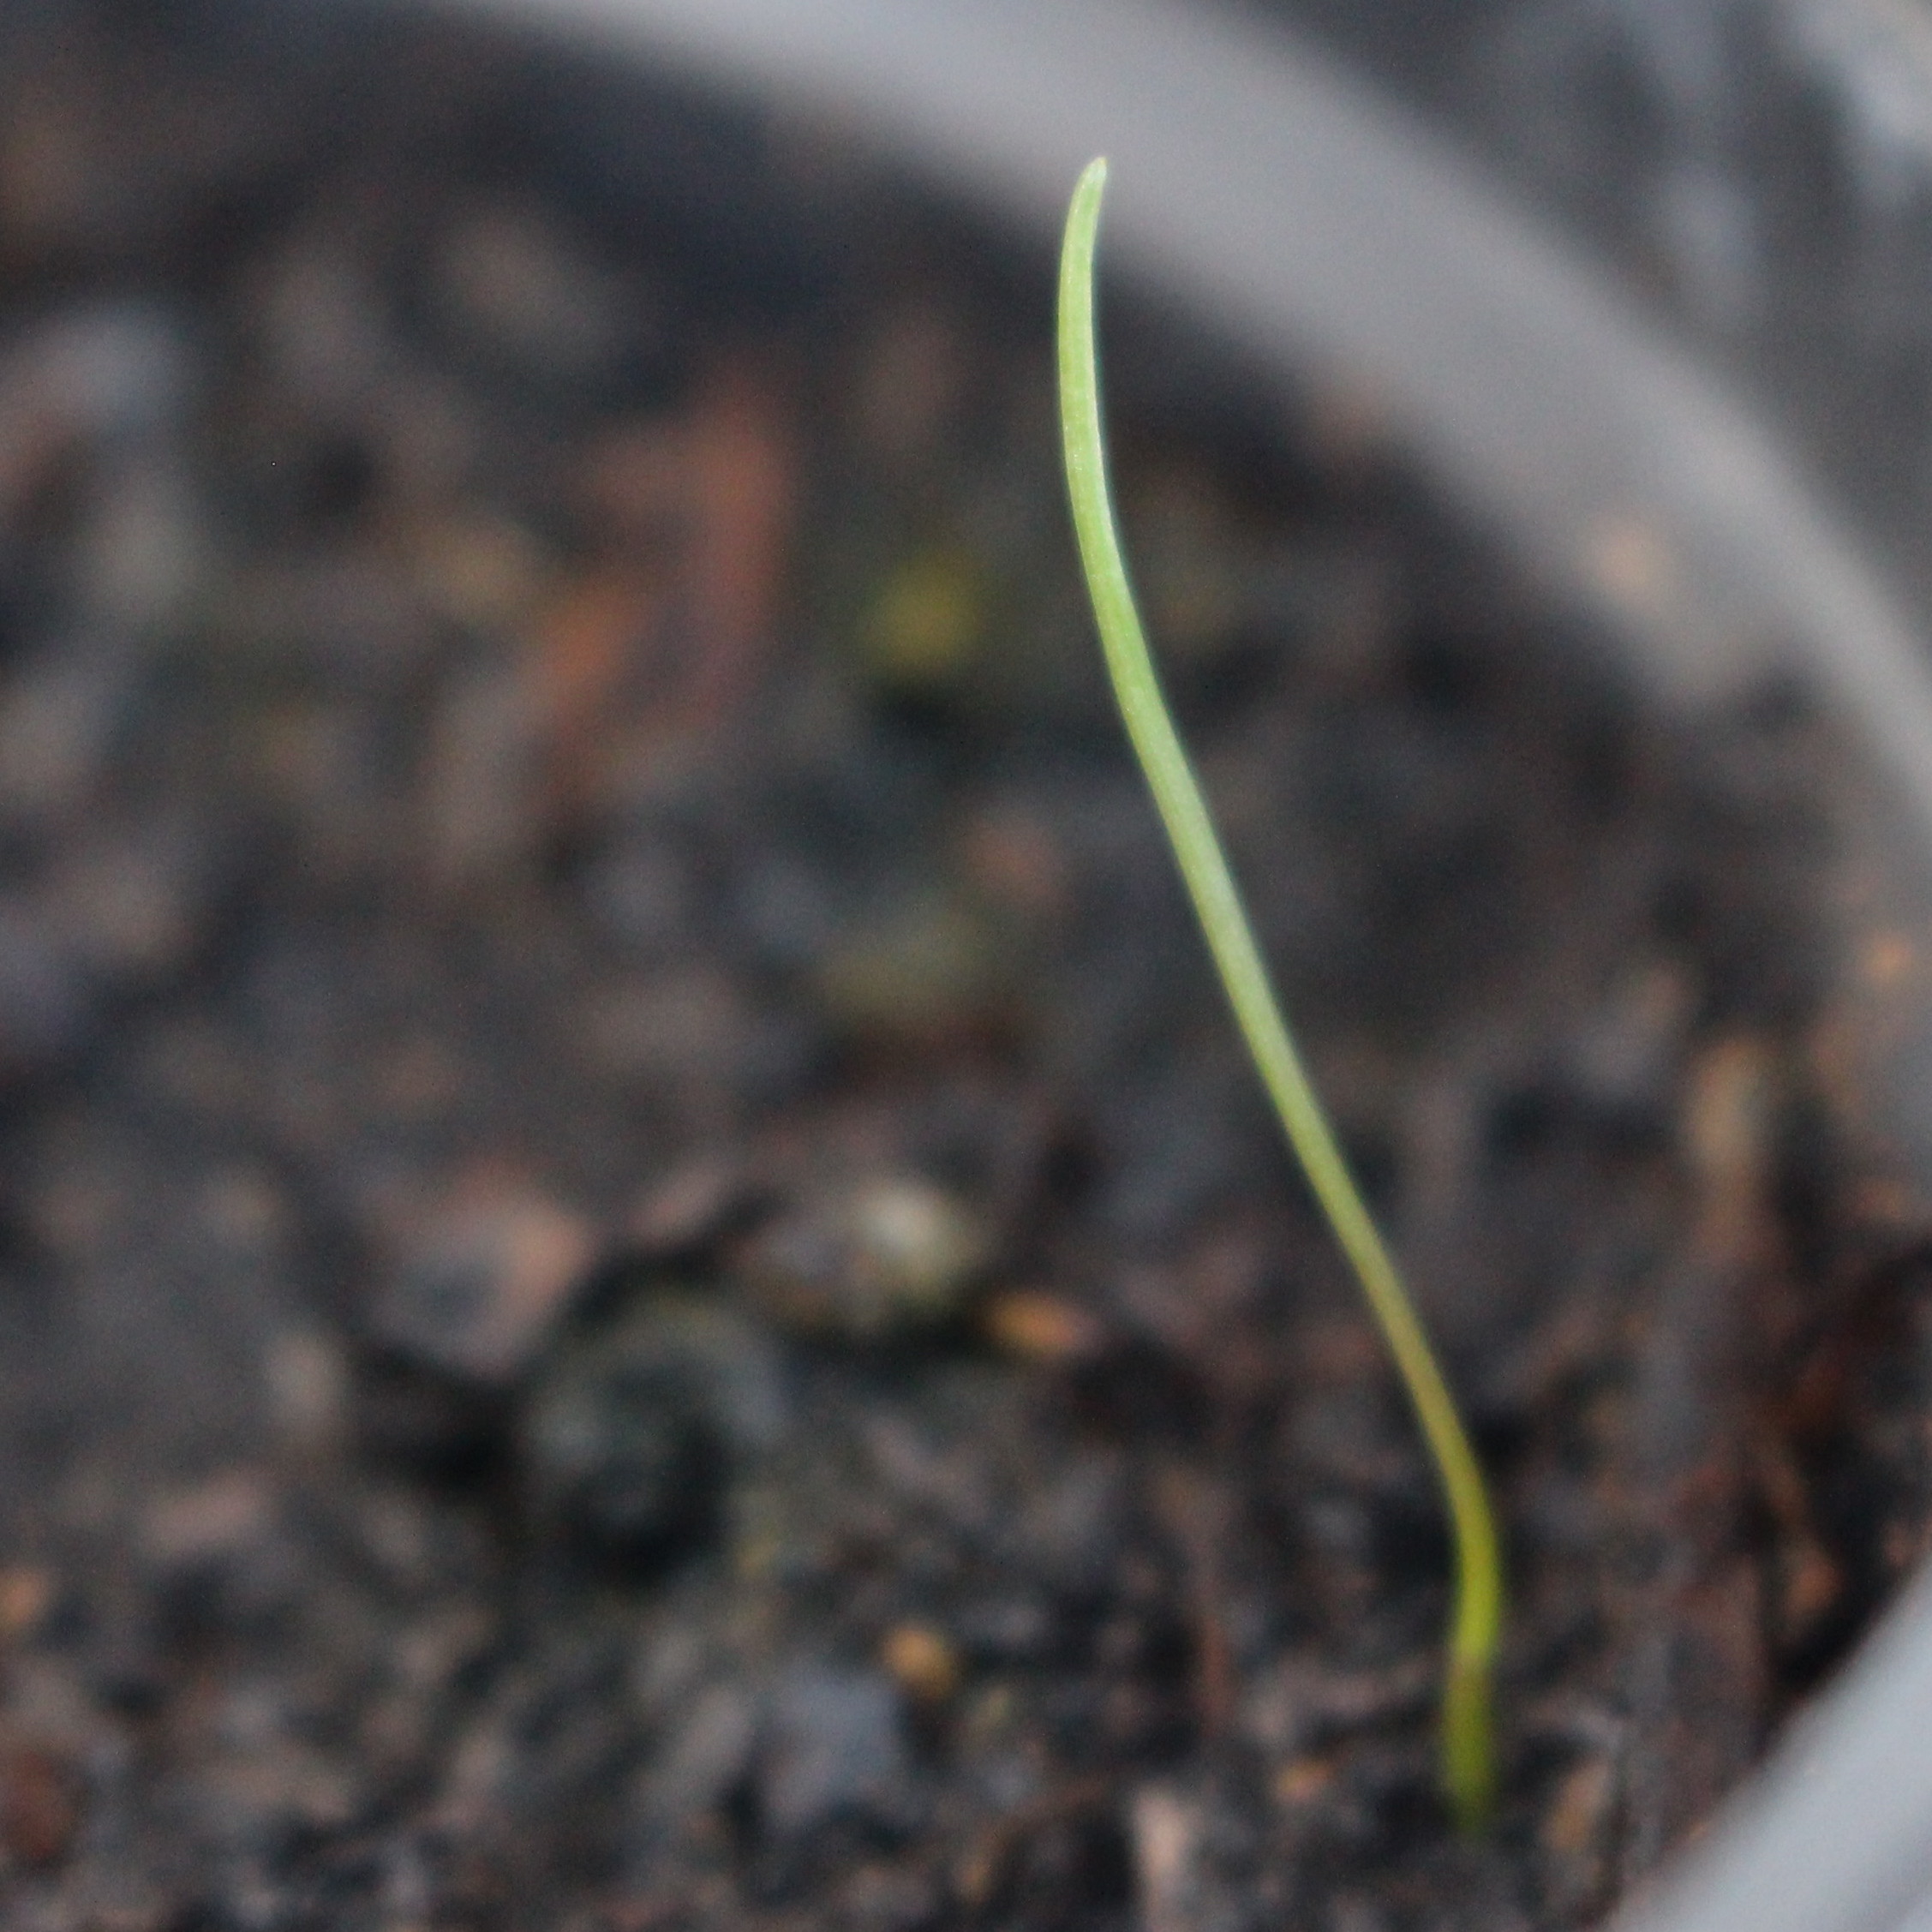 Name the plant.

Lolium multiflorum
